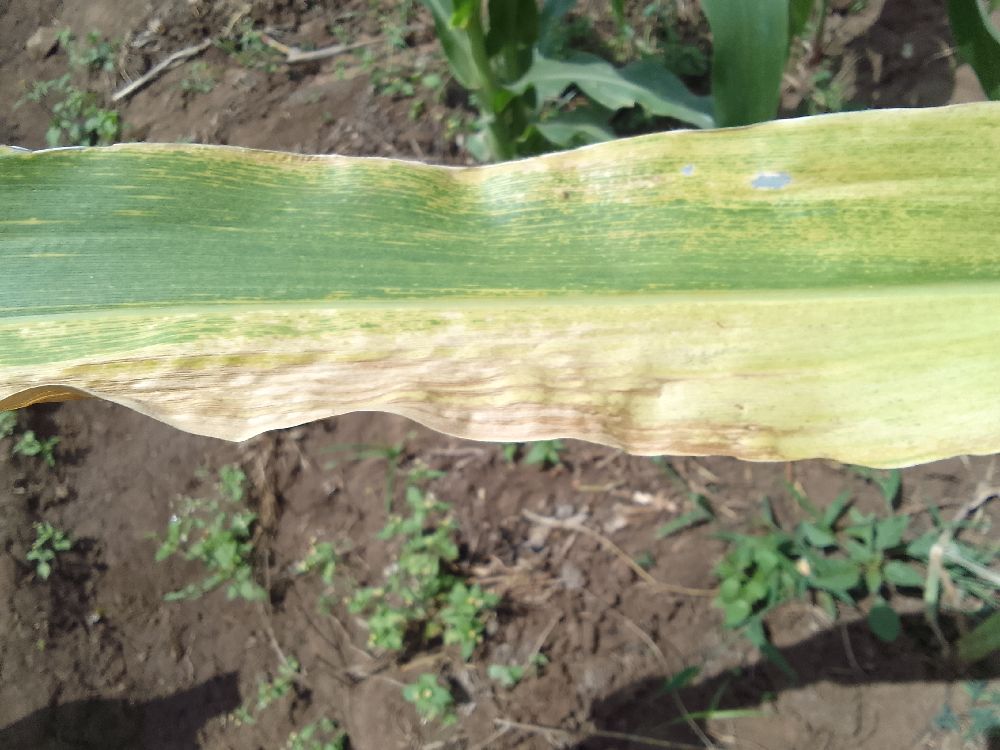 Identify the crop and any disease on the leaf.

maize, maize lethal necrosis
